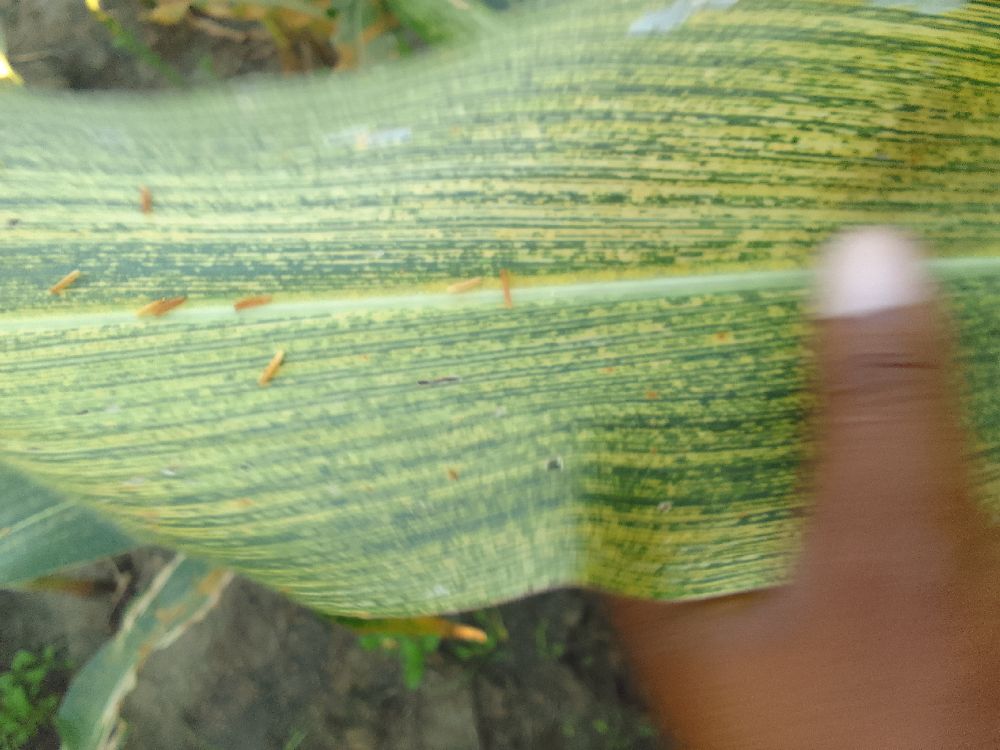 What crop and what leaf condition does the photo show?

maize, maize streak virus
